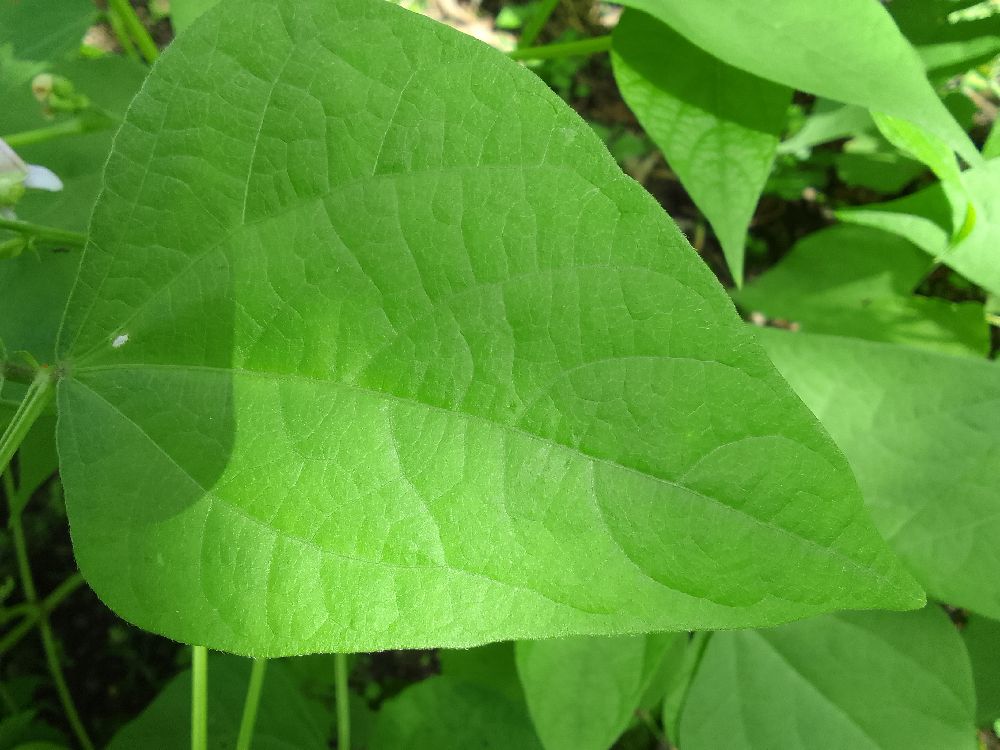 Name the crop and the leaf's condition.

common bean, healthy
